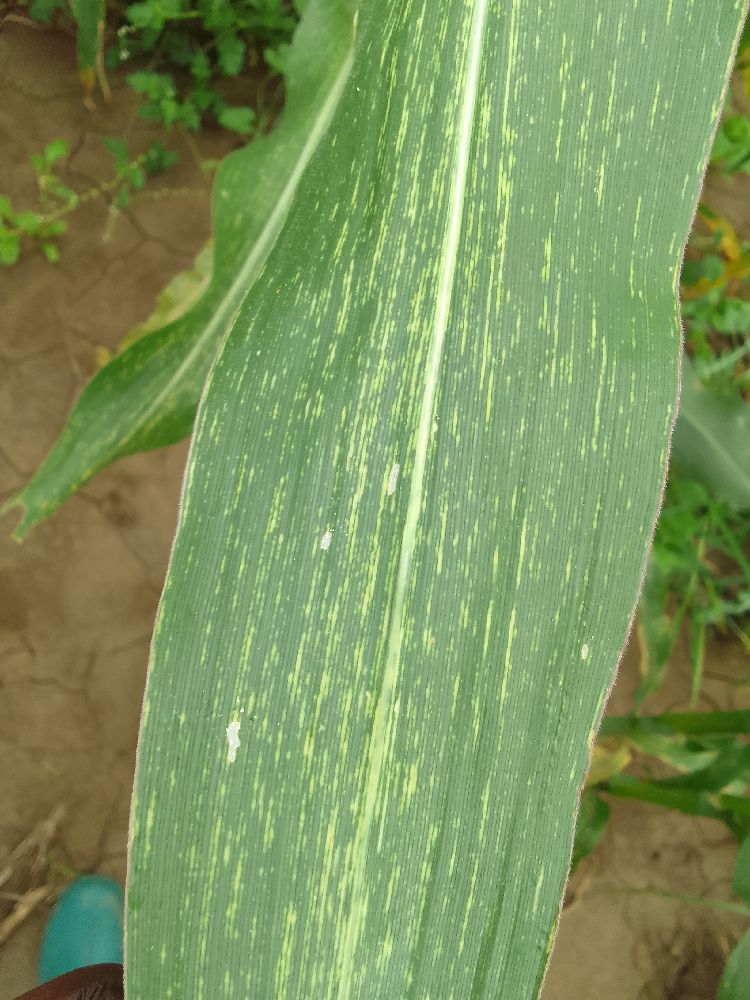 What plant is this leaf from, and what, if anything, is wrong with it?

maize, maize streak virus
